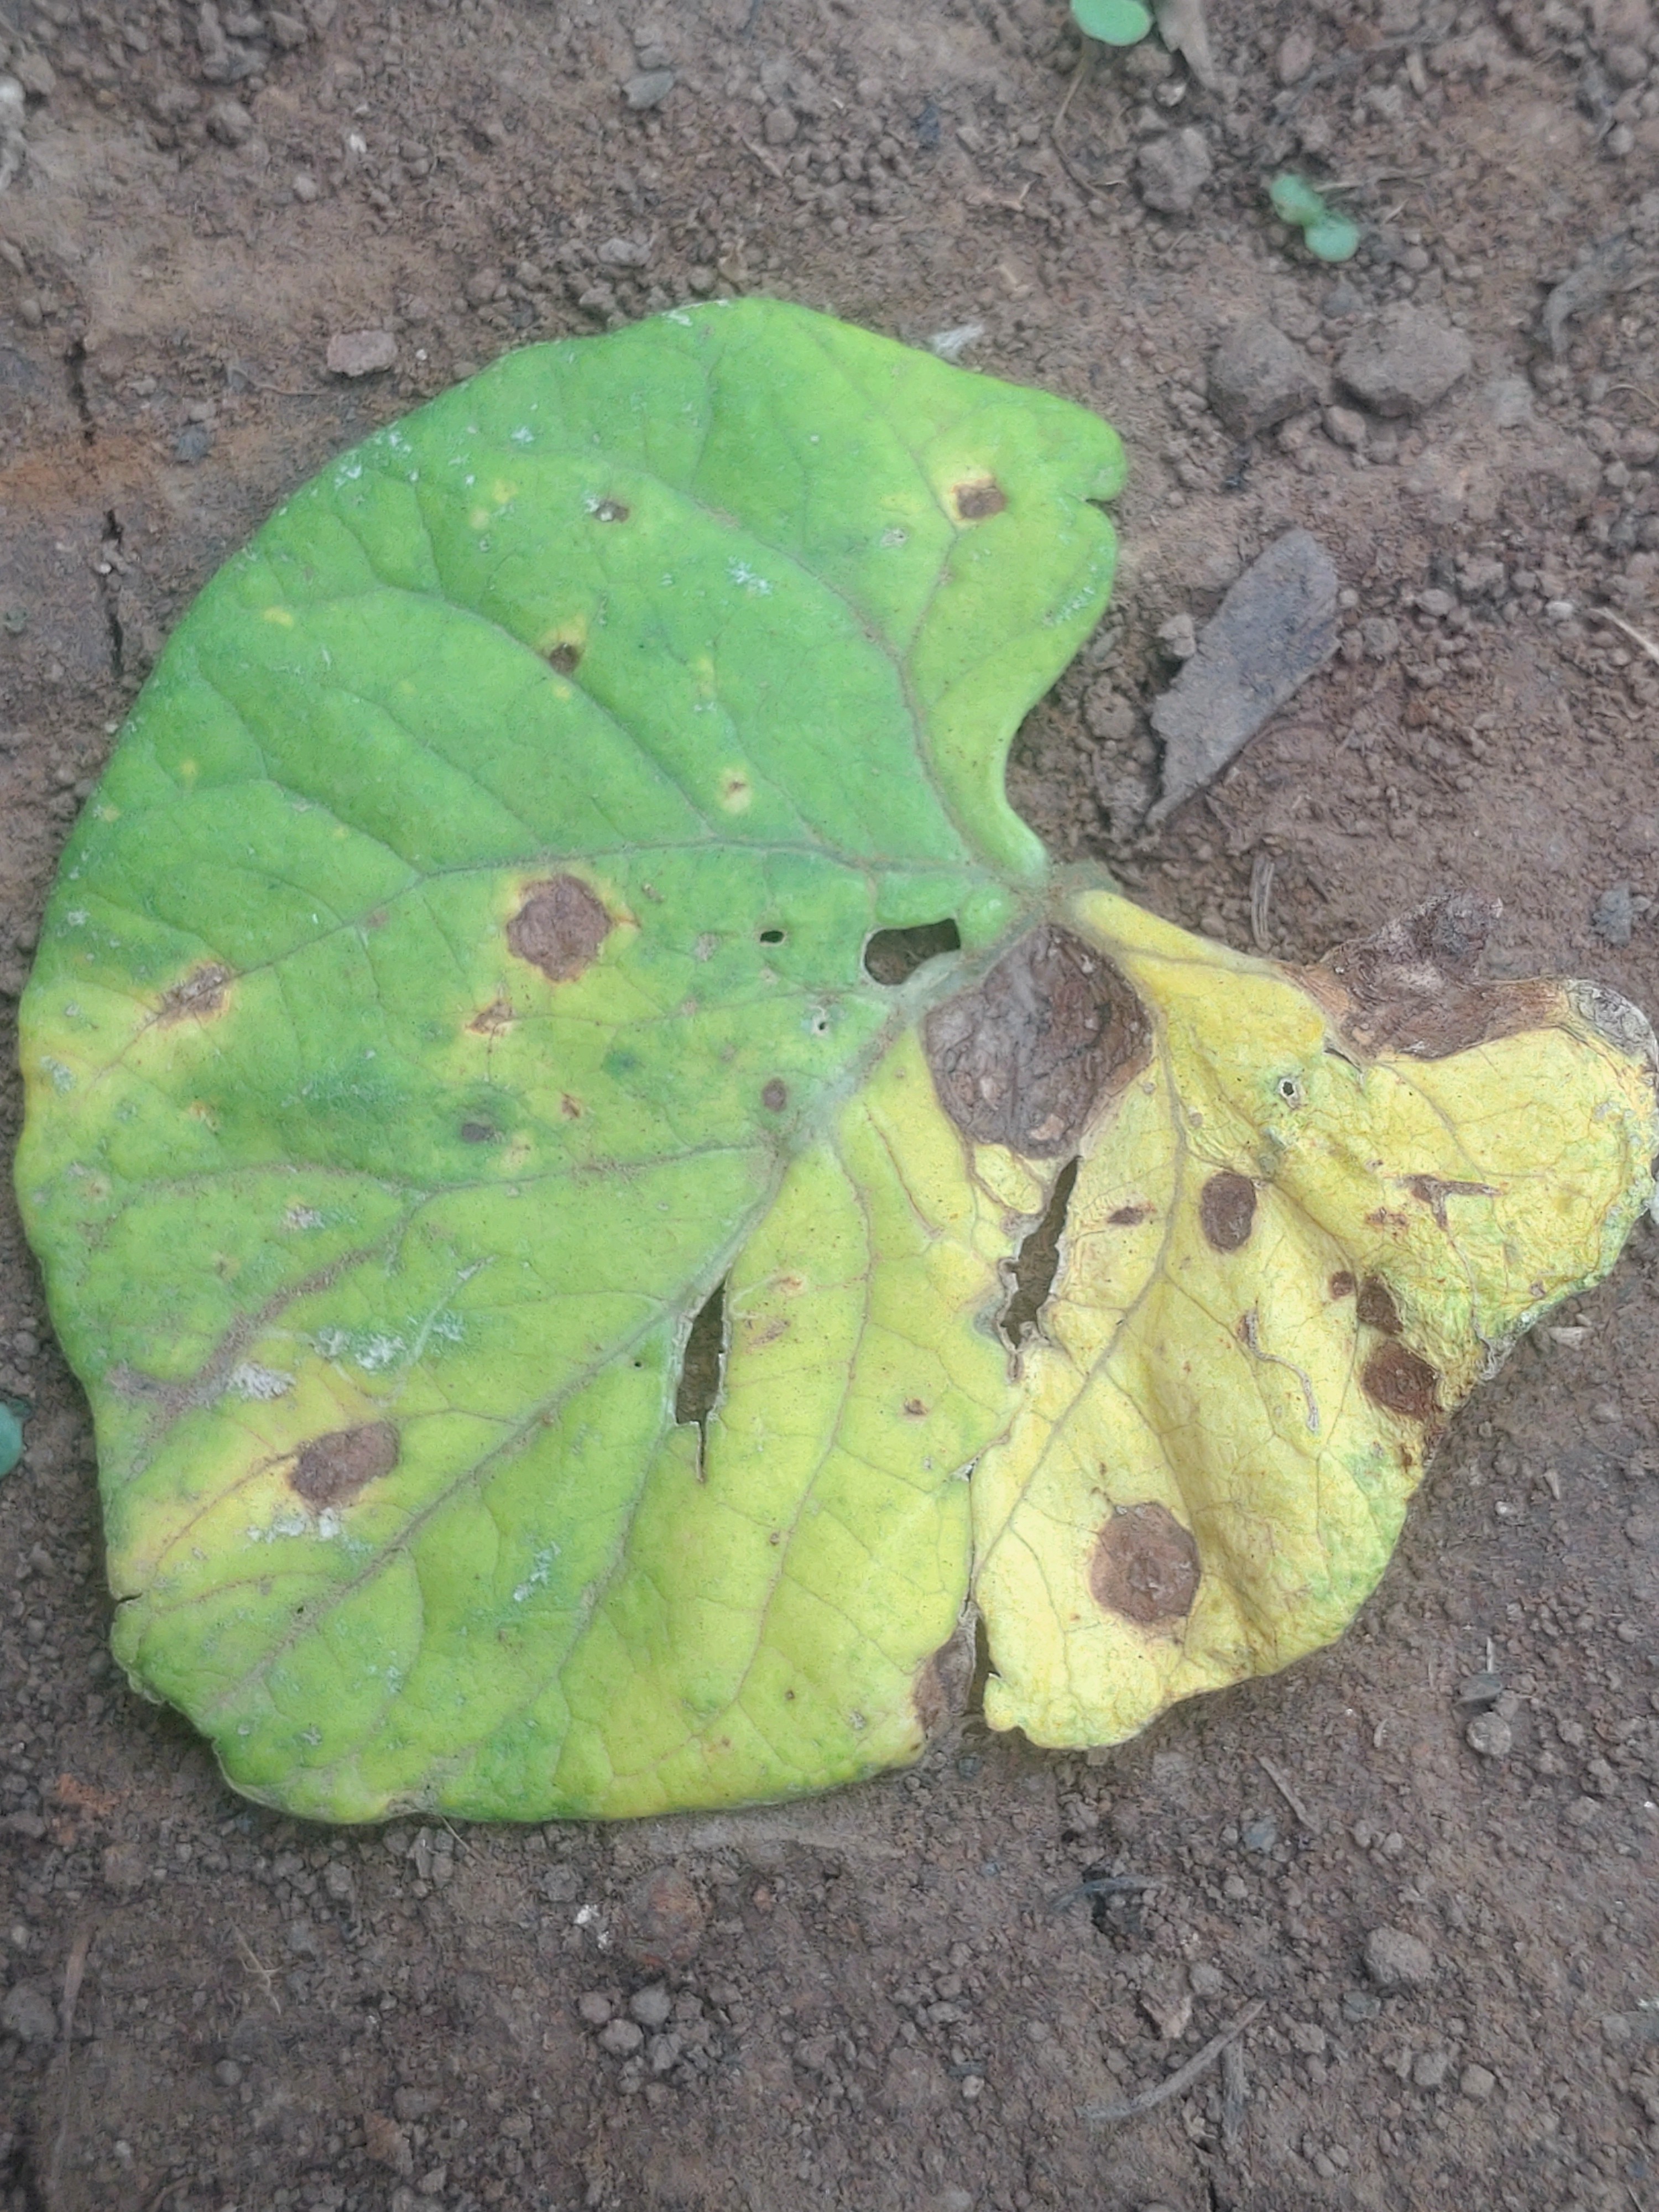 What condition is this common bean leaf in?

anthracnose
